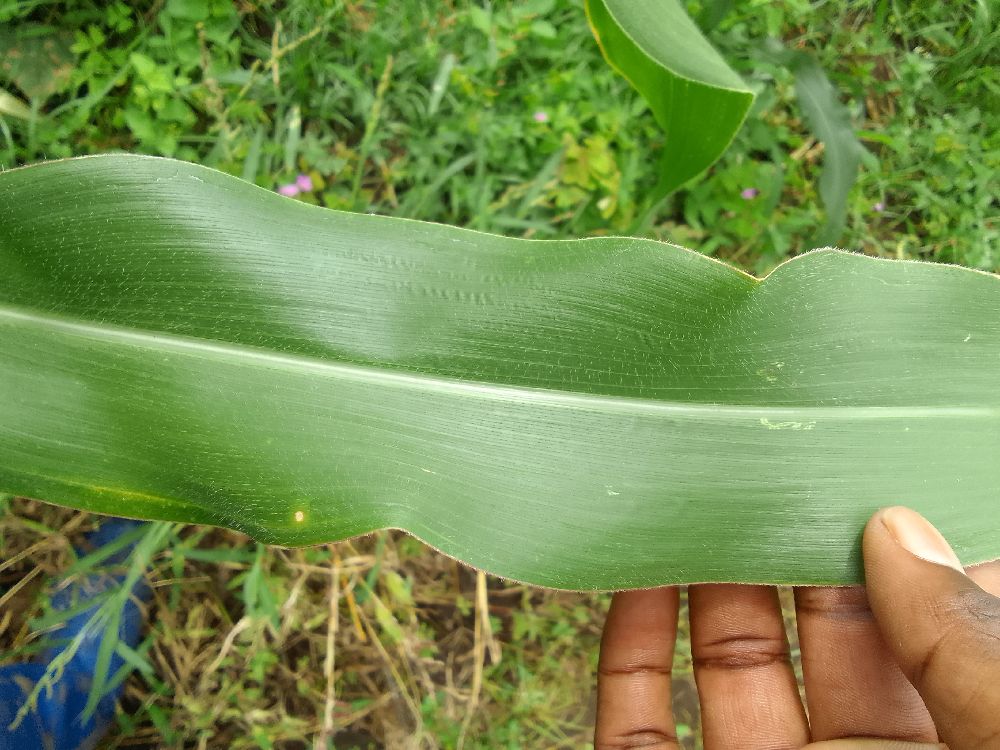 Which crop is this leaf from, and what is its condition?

maize, healthy
